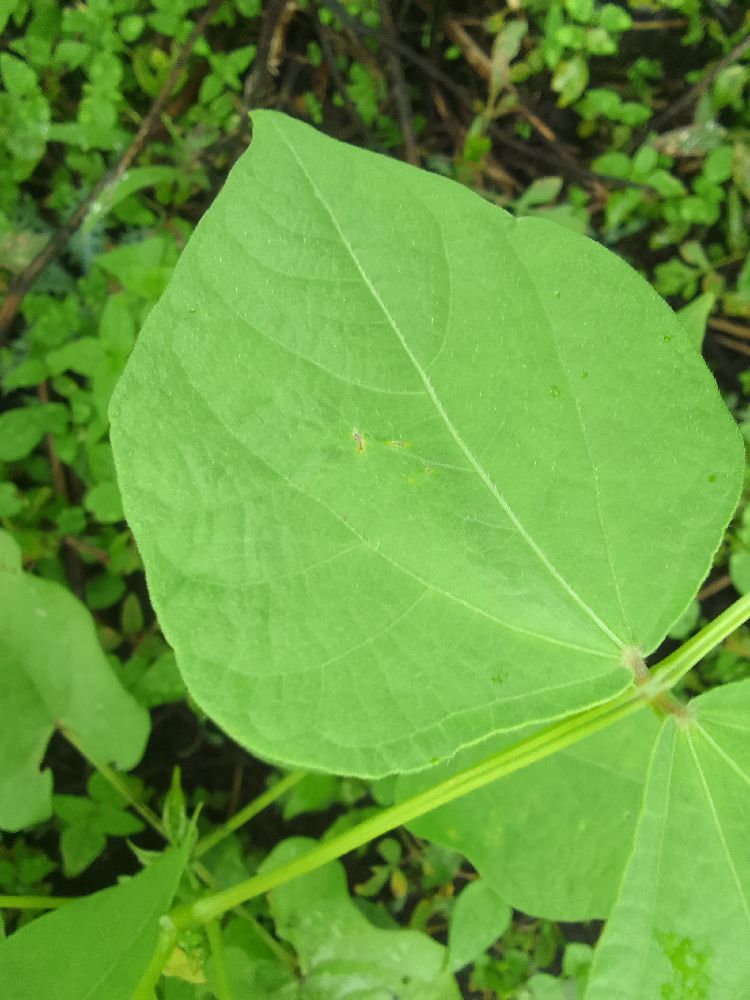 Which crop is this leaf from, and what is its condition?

common bean, healthy
